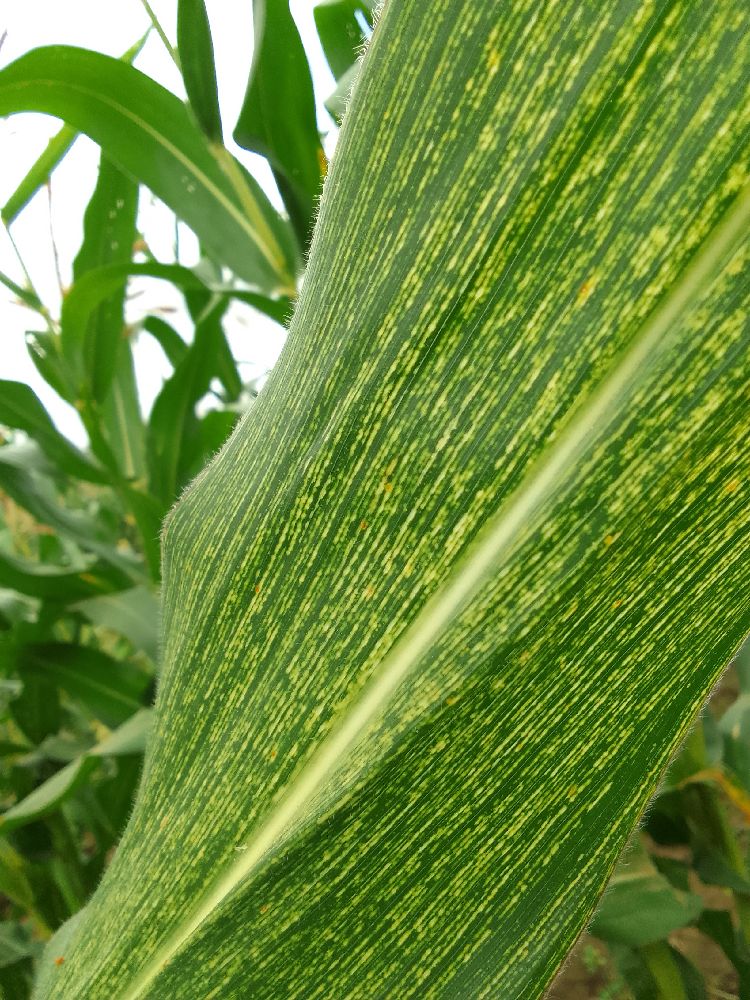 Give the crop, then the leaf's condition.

maize, maize streak virus
